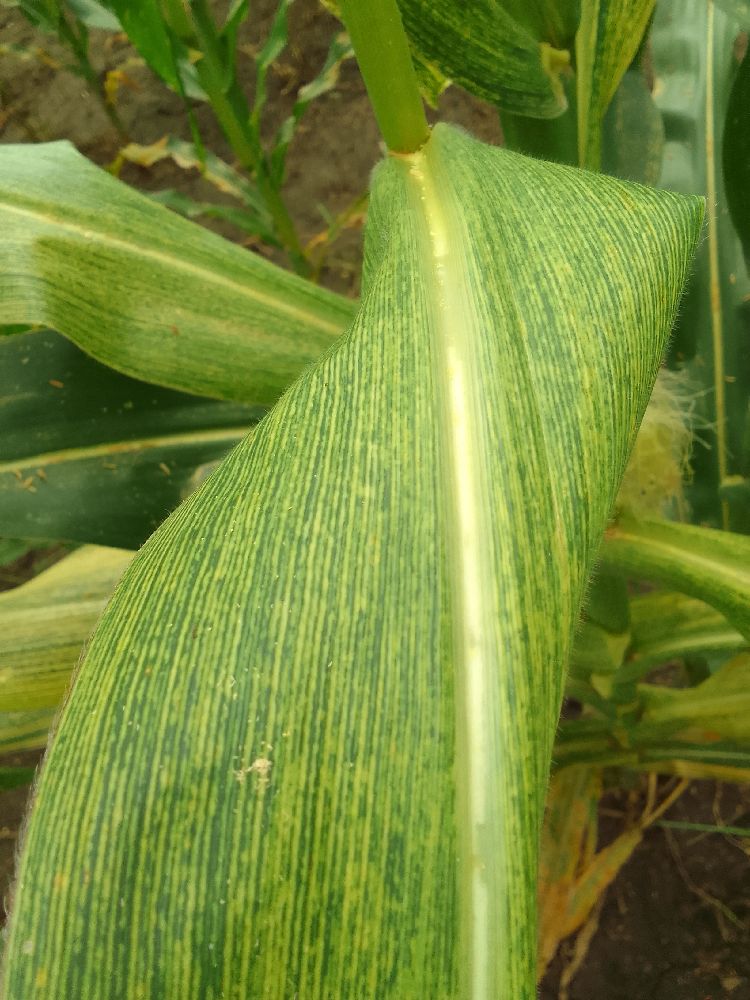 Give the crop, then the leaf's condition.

maize, maize streak virus
